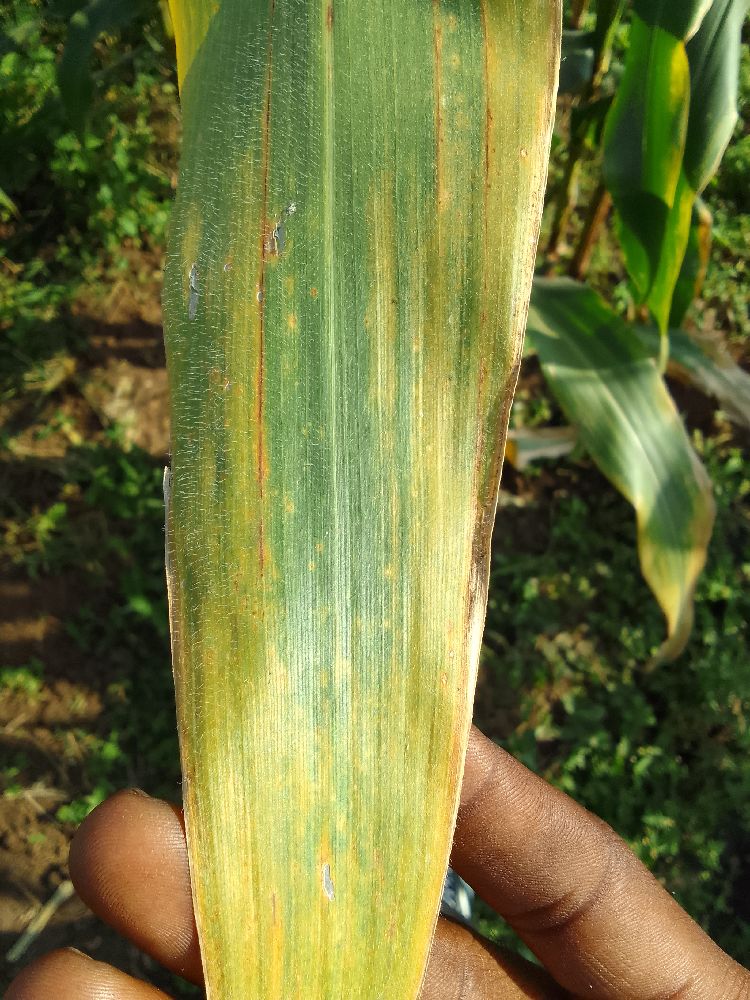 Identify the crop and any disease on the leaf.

maize, maize lethal necrosis
